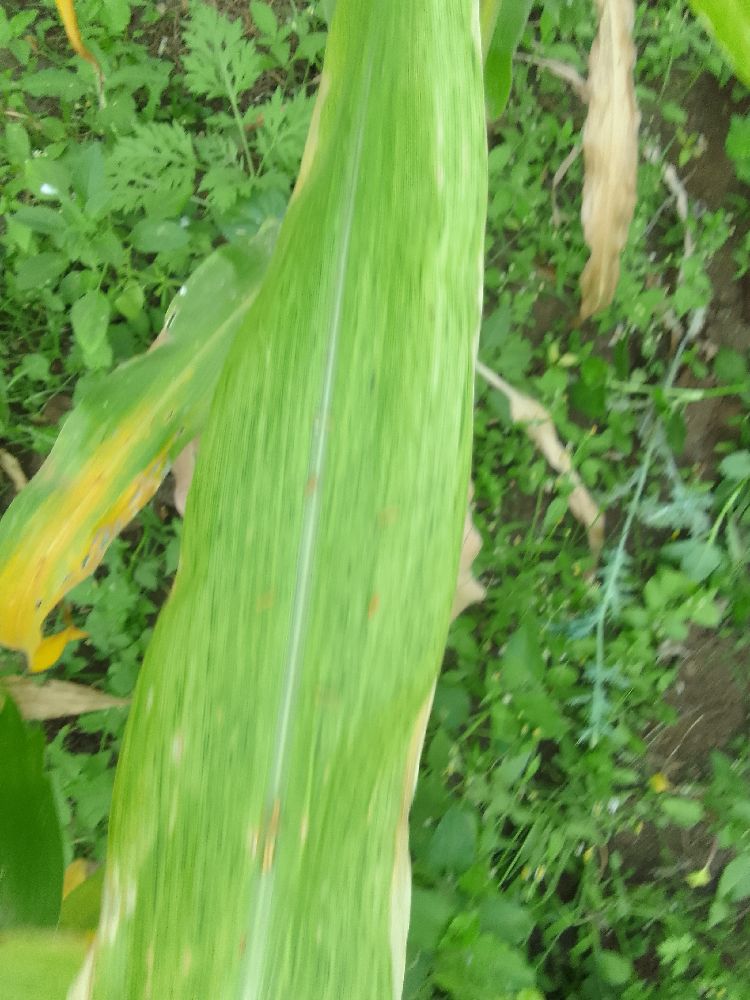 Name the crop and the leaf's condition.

maize, maize lethal necrosis
